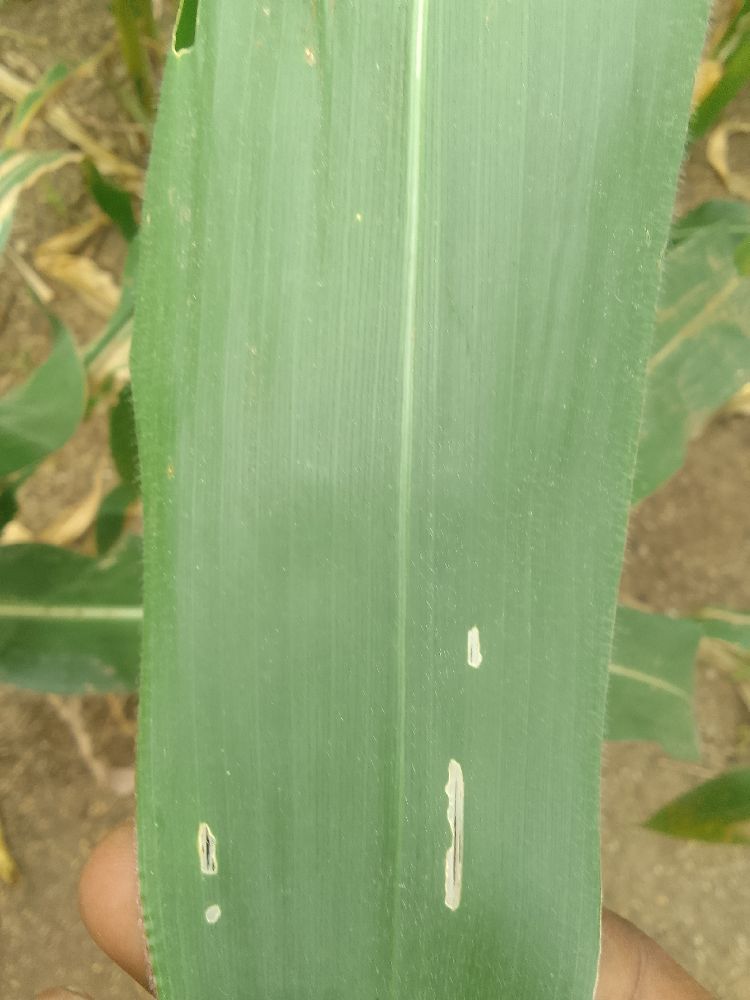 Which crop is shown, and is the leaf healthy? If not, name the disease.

maize, healthy
